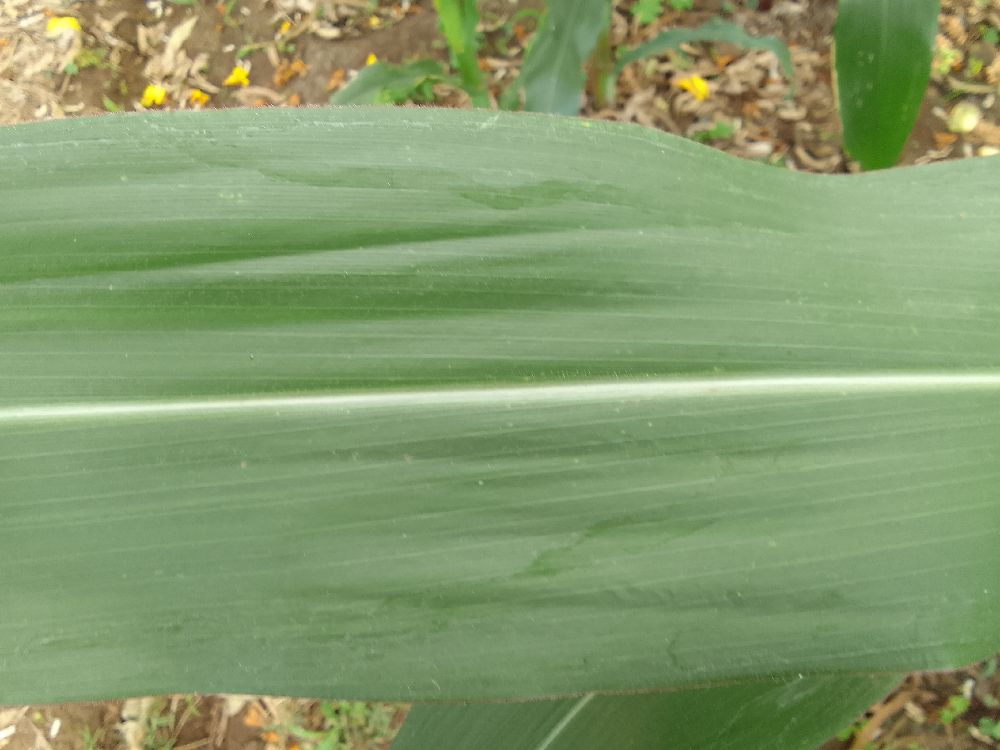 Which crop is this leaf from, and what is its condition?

maize, healthy
